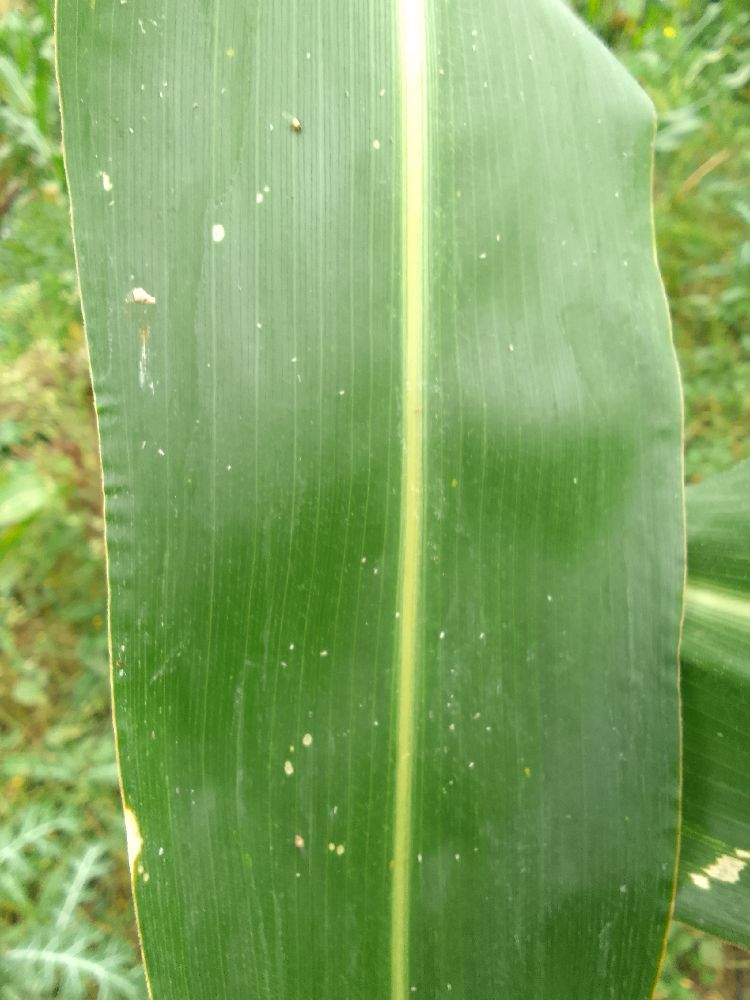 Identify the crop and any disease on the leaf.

maize, healthy
